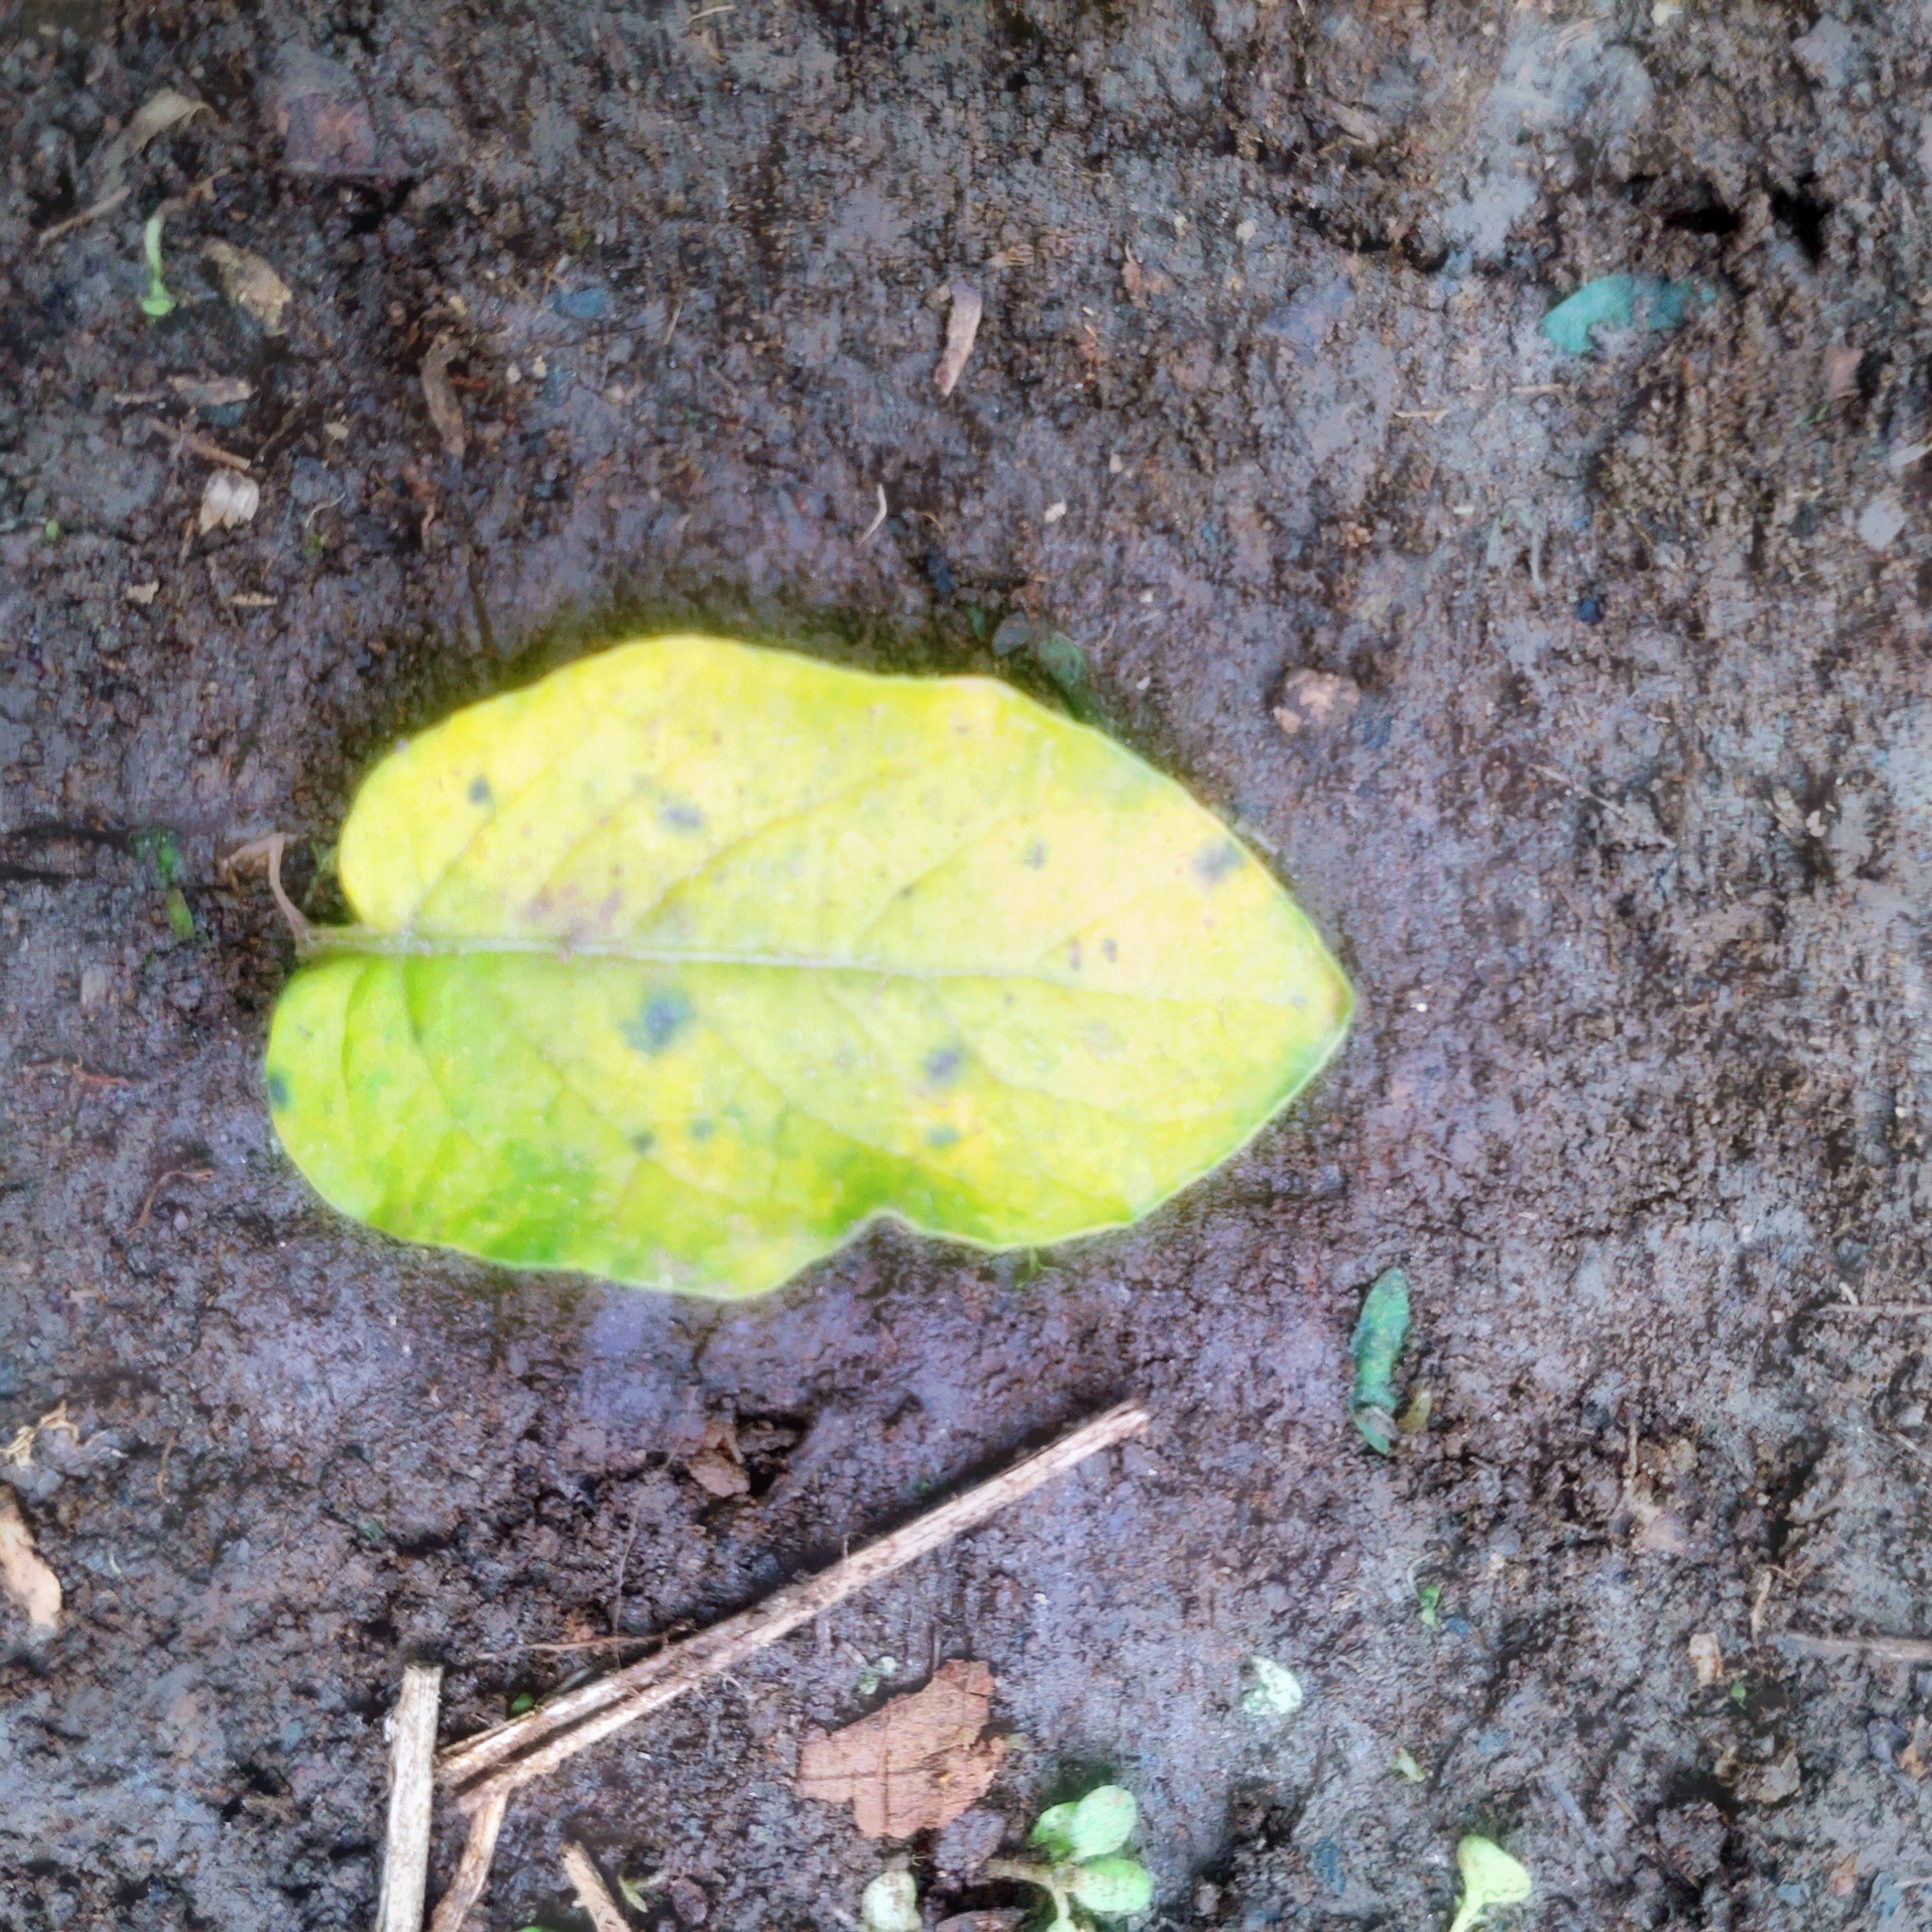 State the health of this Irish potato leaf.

late blight
